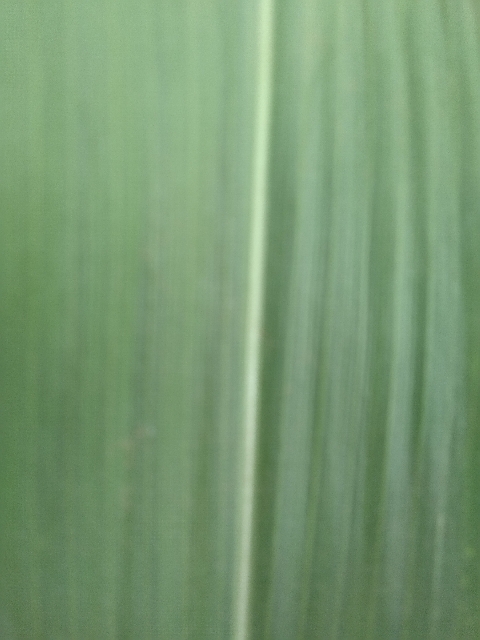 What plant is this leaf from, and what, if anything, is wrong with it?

maize, healthy
